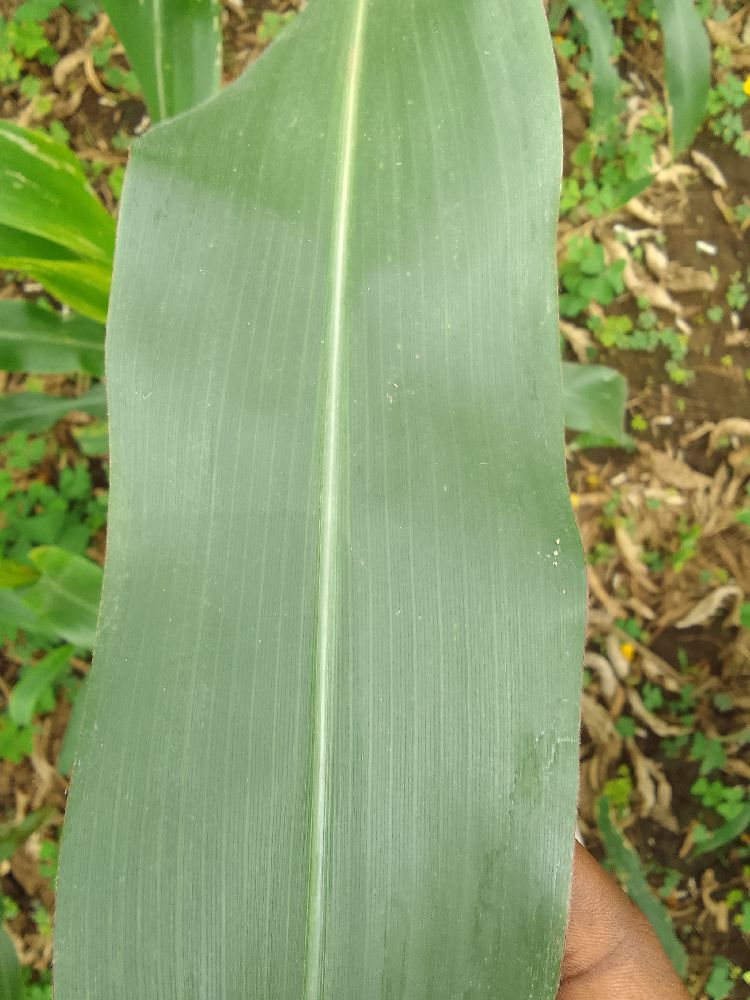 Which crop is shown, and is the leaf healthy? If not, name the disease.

maize, healthy
